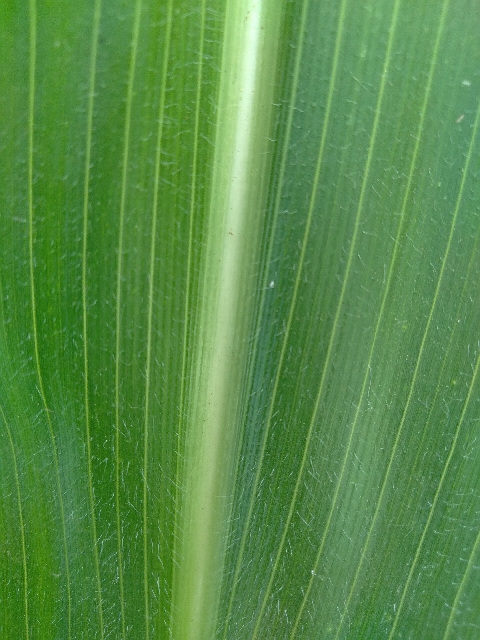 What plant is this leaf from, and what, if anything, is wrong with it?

maize, healthy
